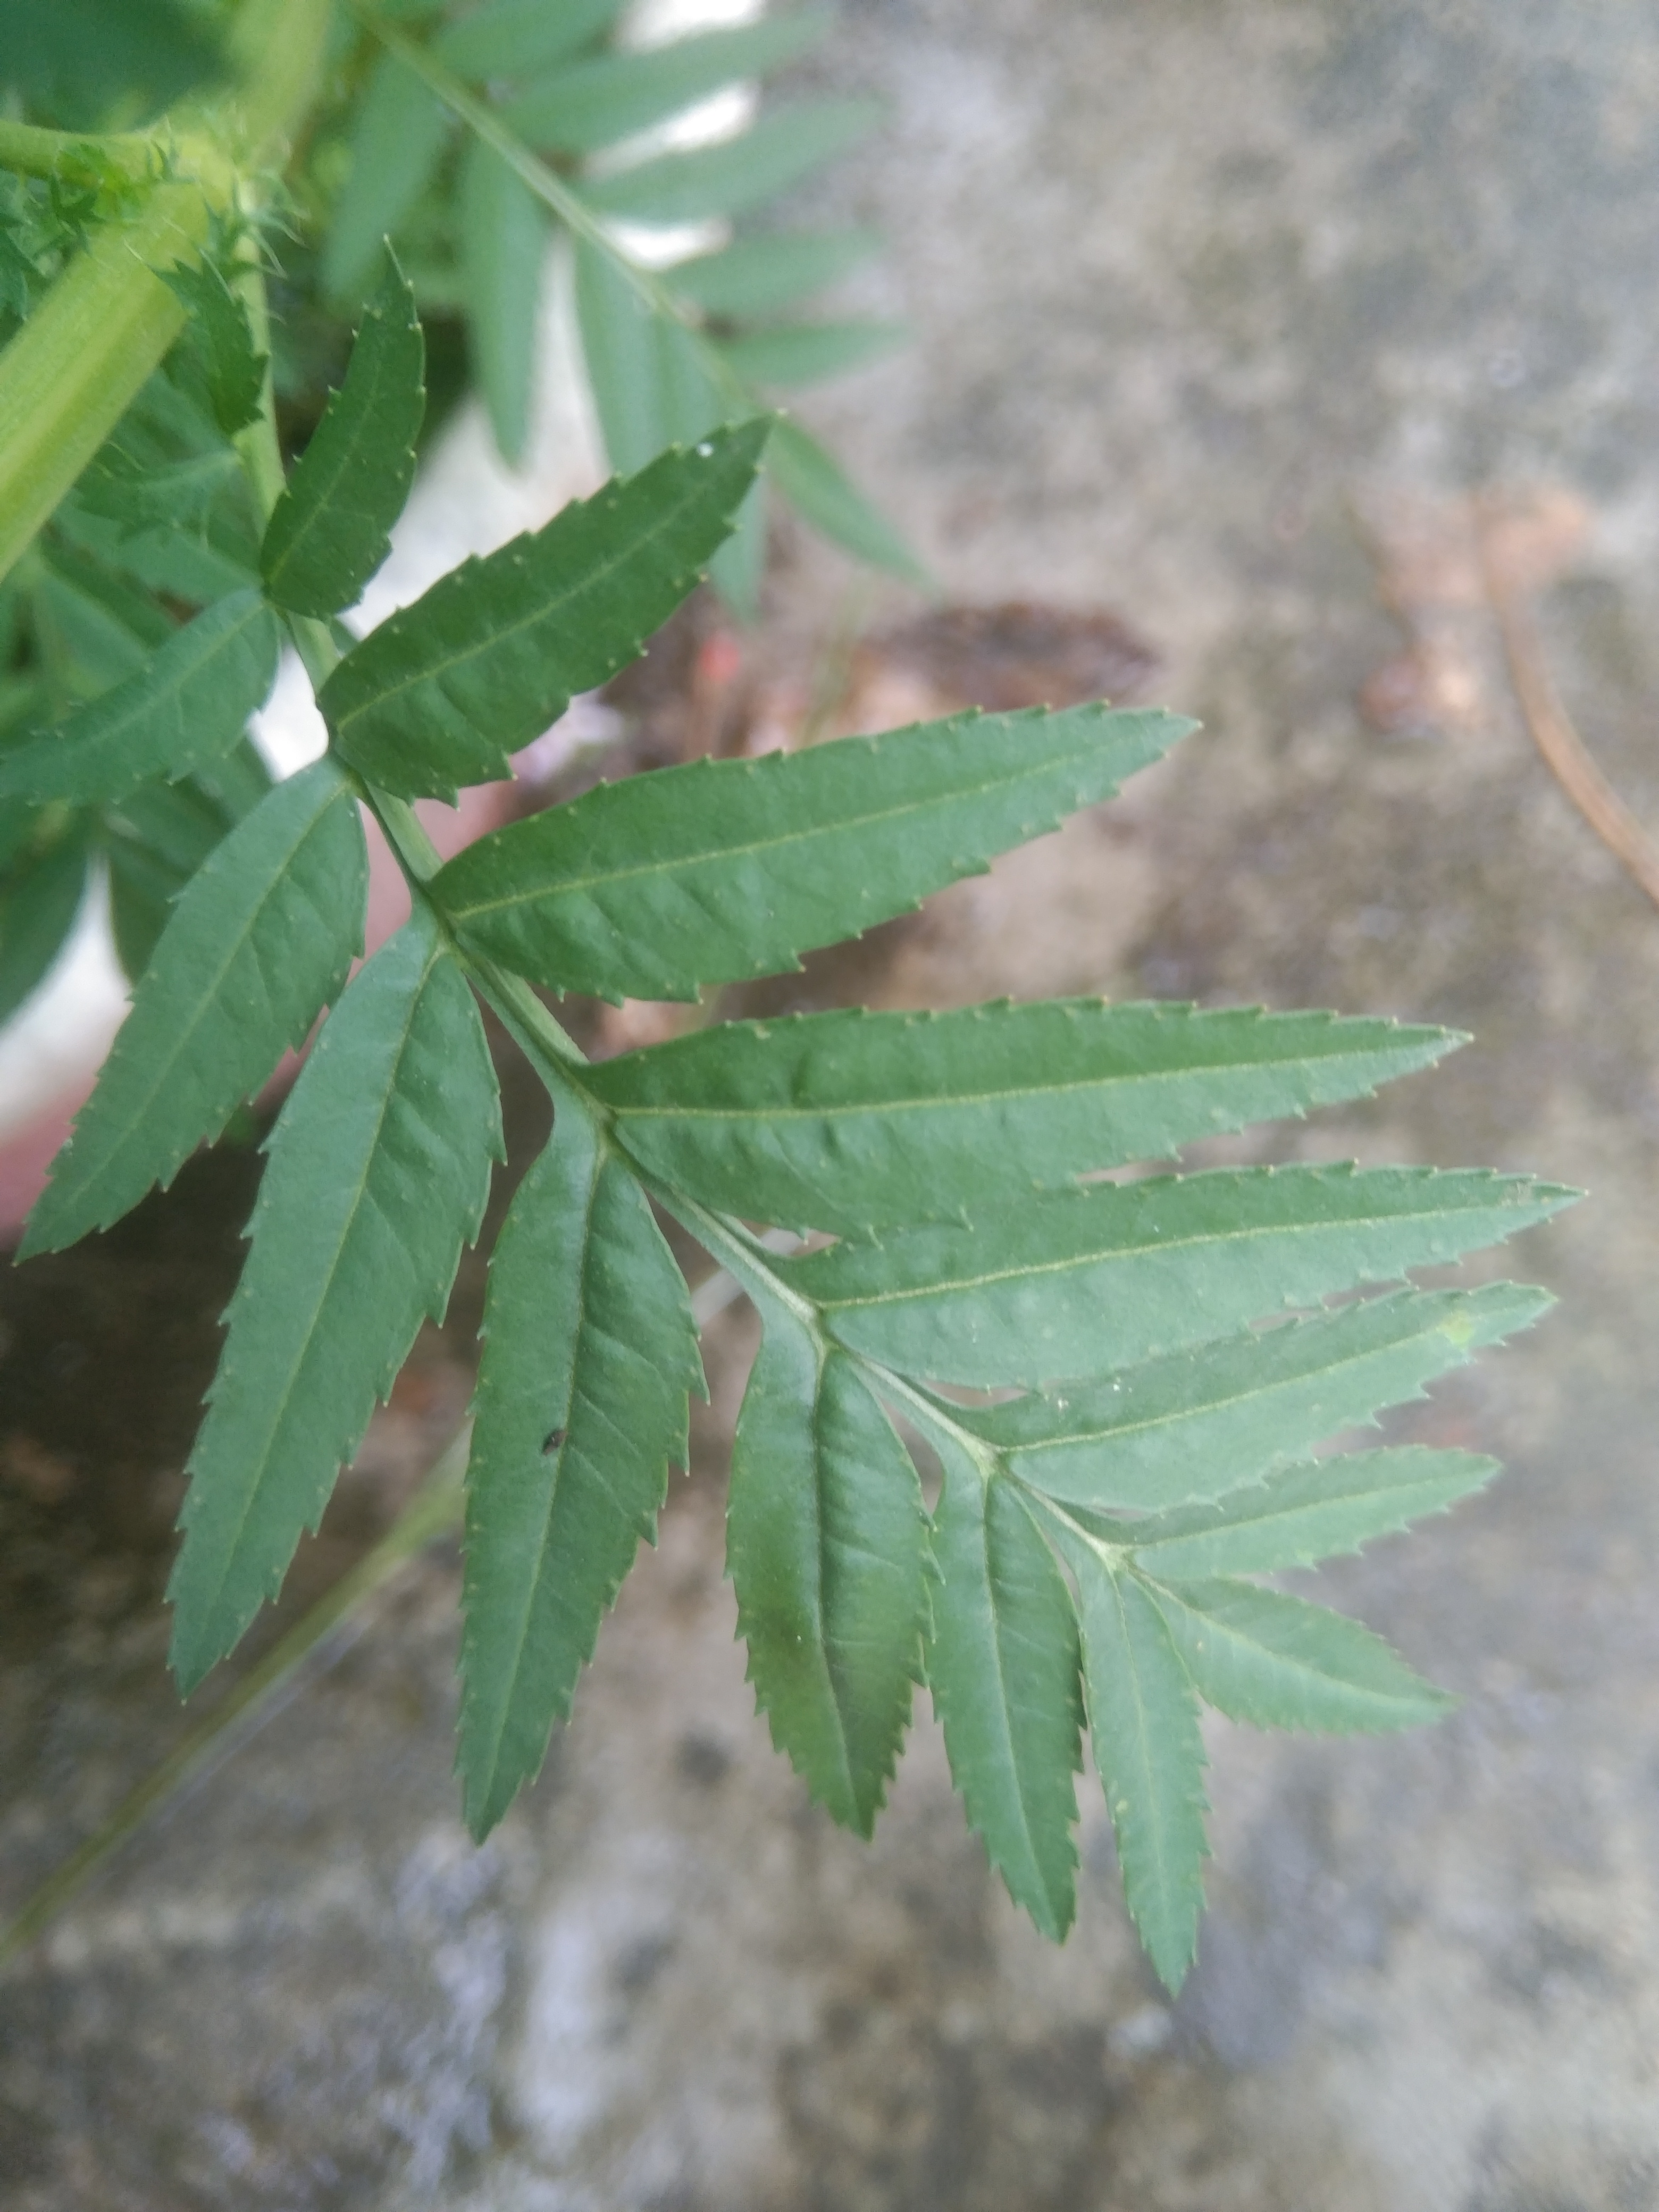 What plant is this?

marigold
